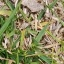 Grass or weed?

grass
